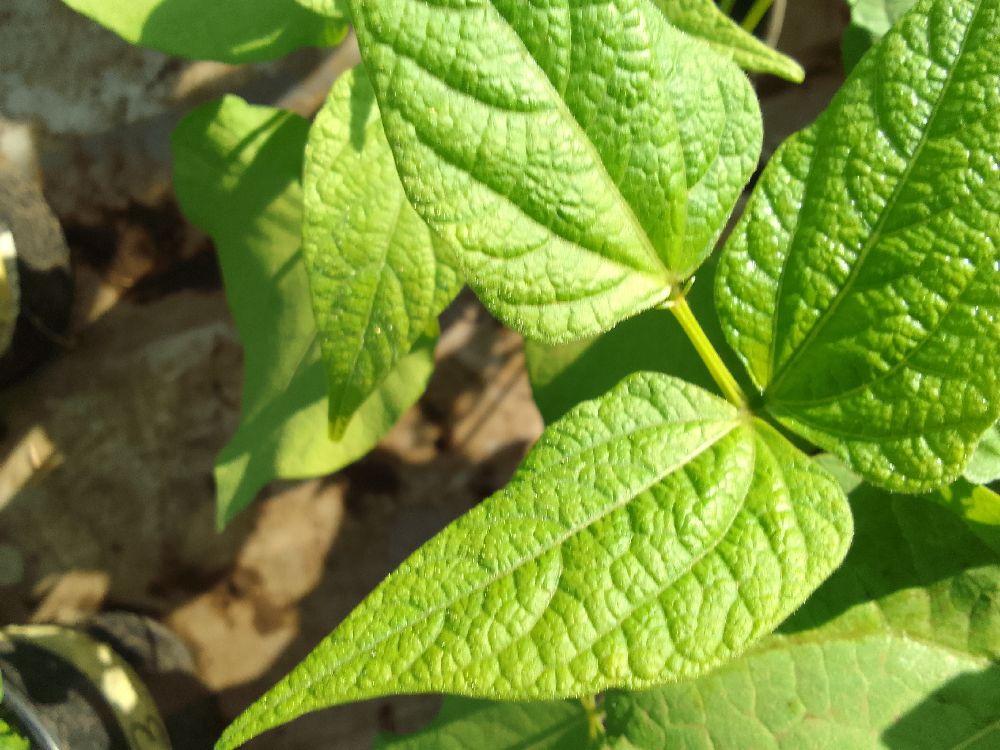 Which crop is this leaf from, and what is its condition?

common bean, healthy
